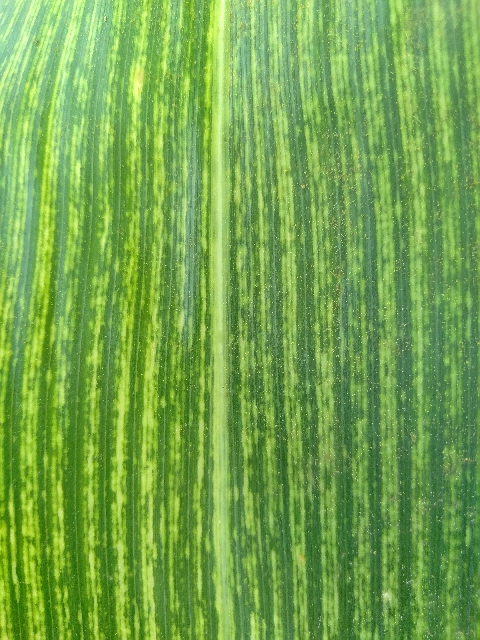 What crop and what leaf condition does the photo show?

maize, maize streak virus
